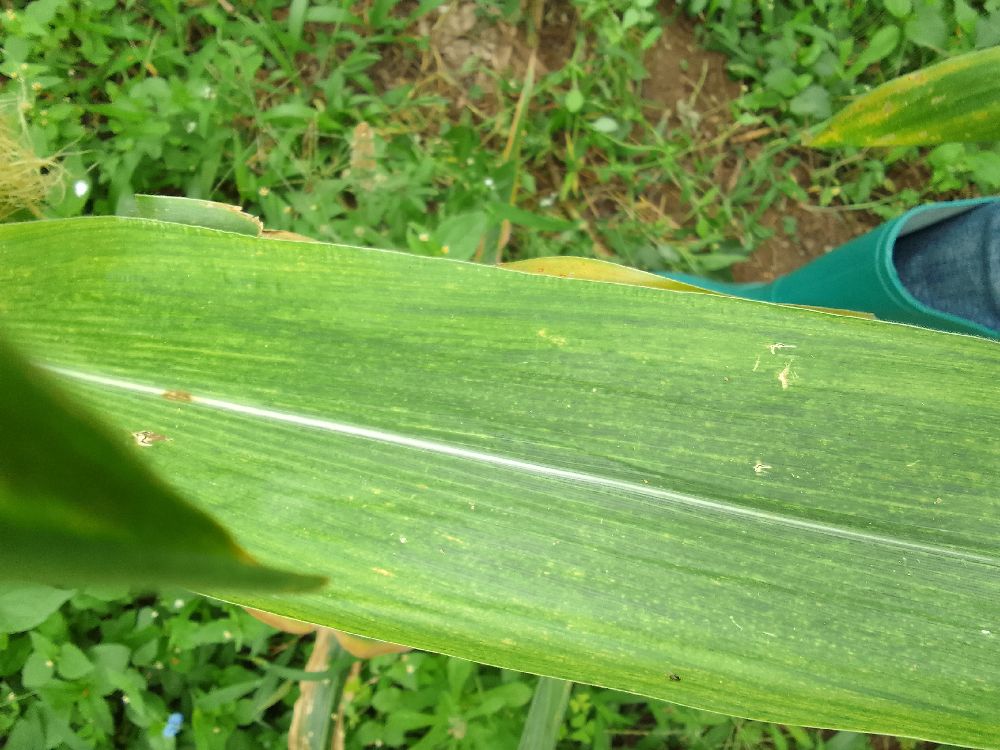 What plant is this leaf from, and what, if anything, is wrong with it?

maize, maize lethal necrosis
